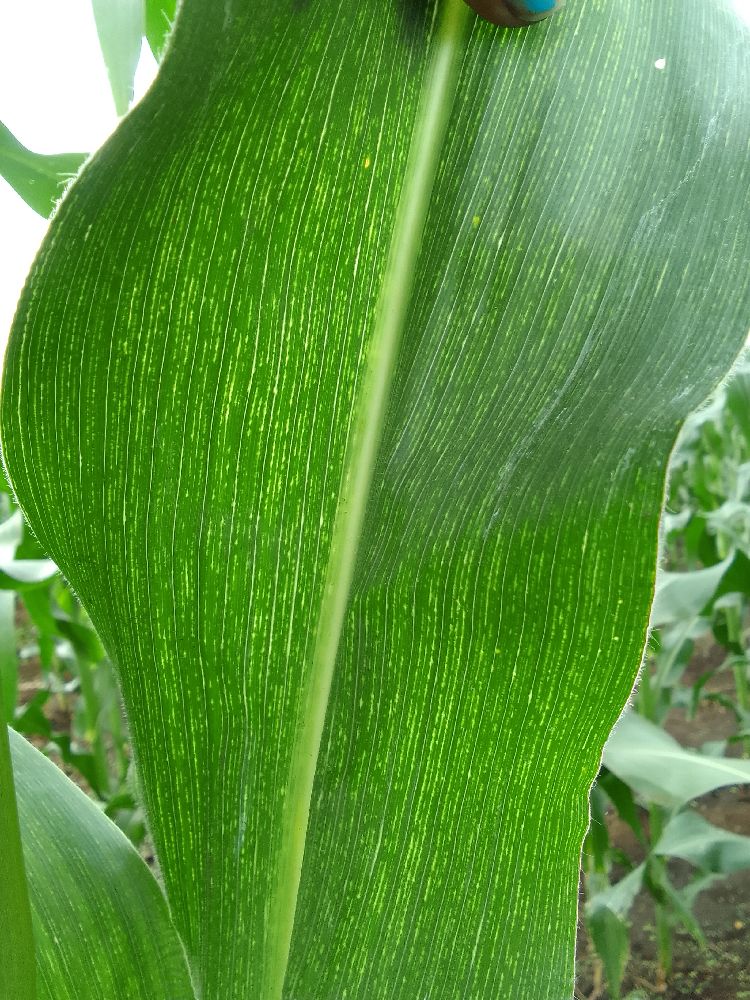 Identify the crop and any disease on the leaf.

maize, maize streak virus
